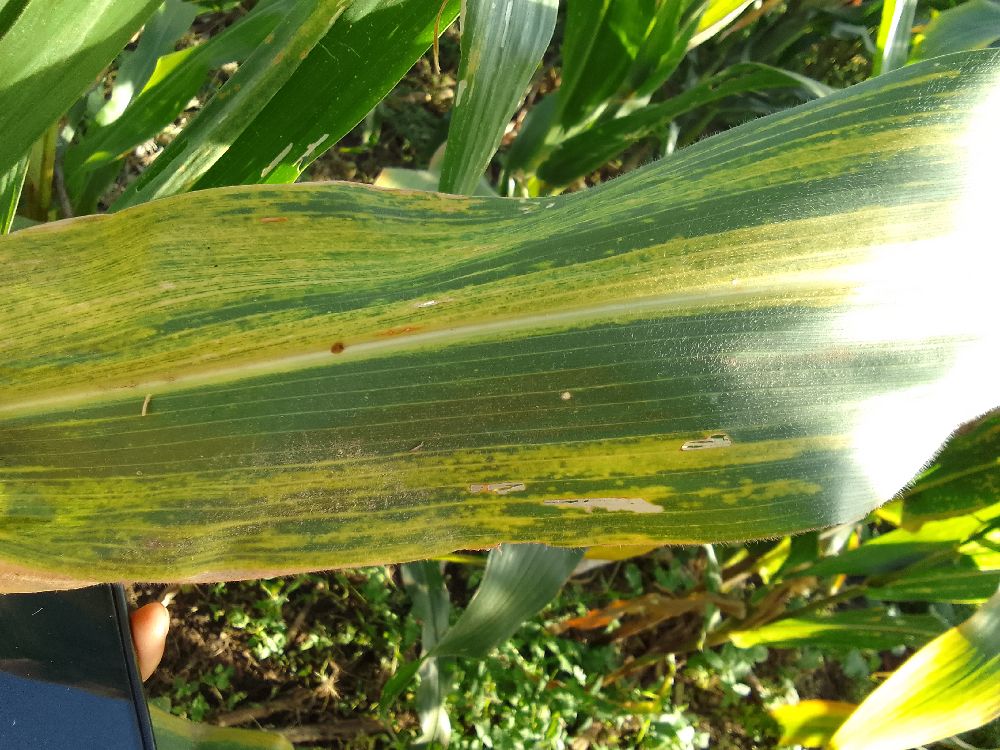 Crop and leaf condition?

maize, maize lethal necrosis
